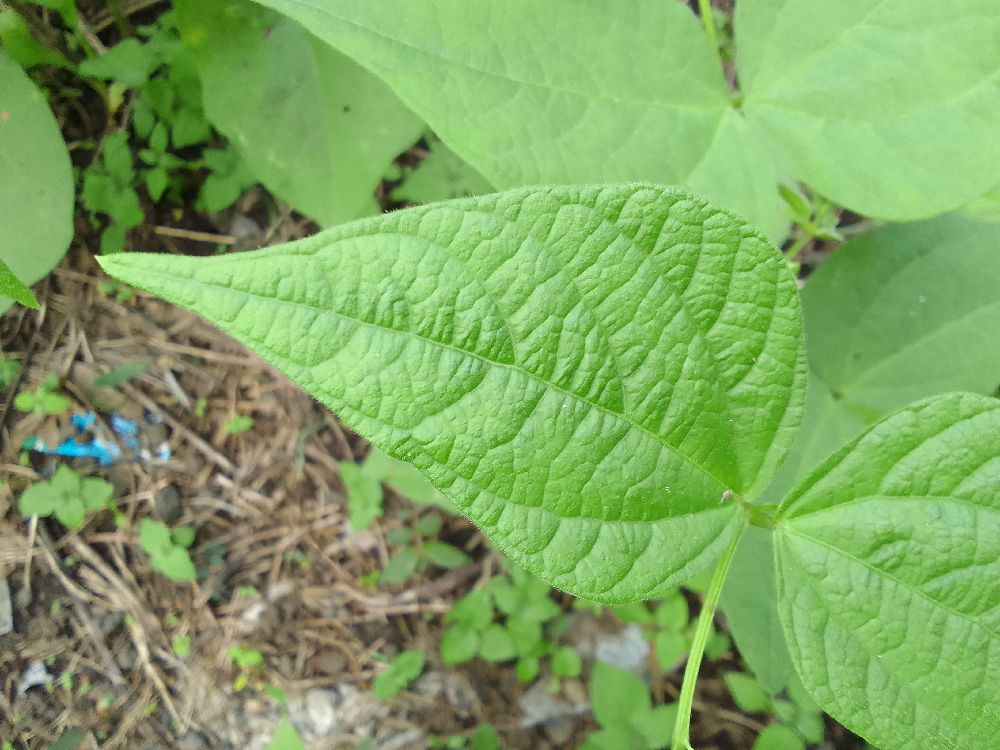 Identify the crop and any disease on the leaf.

common bean, healthy
